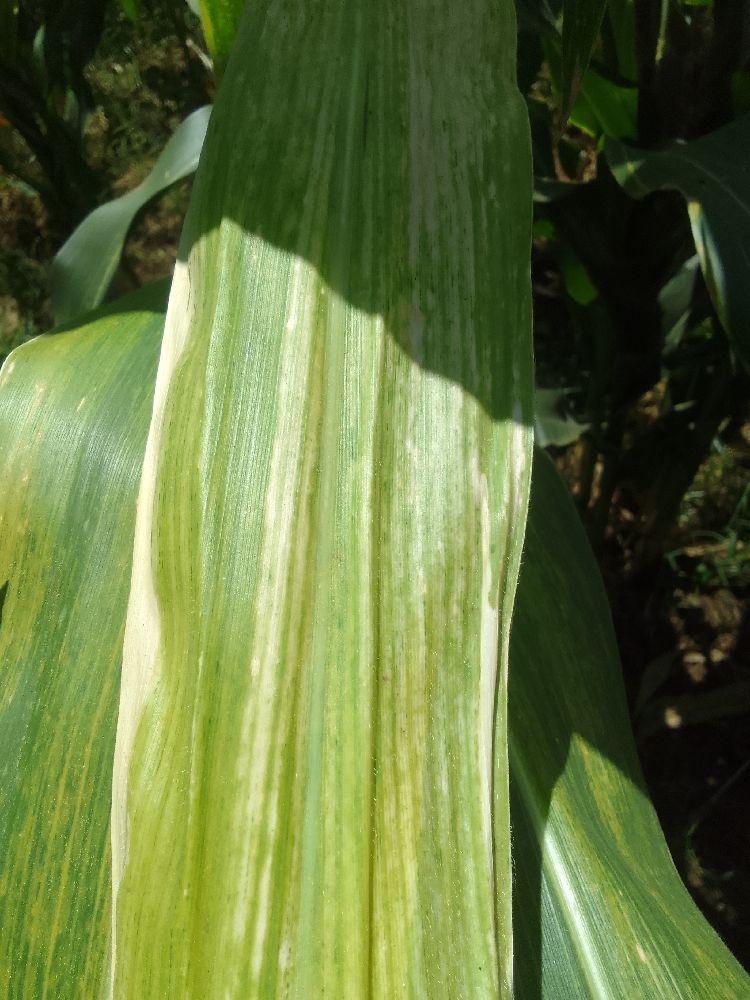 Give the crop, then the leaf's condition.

maize, maize lethal necrosis
